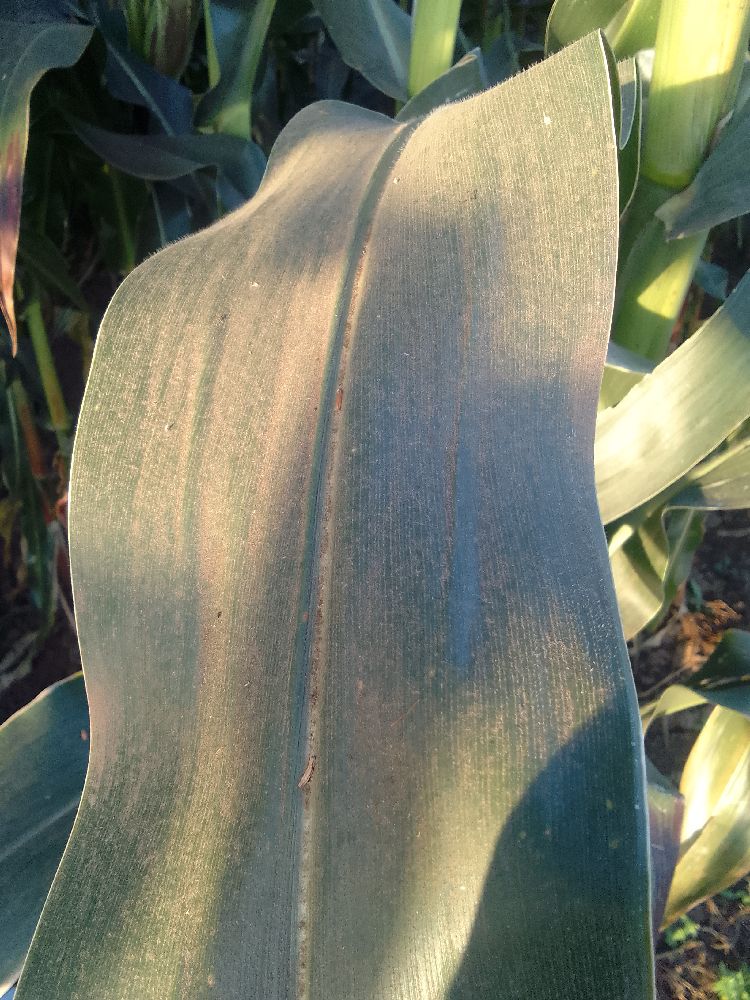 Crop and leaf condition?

maize, healthy
